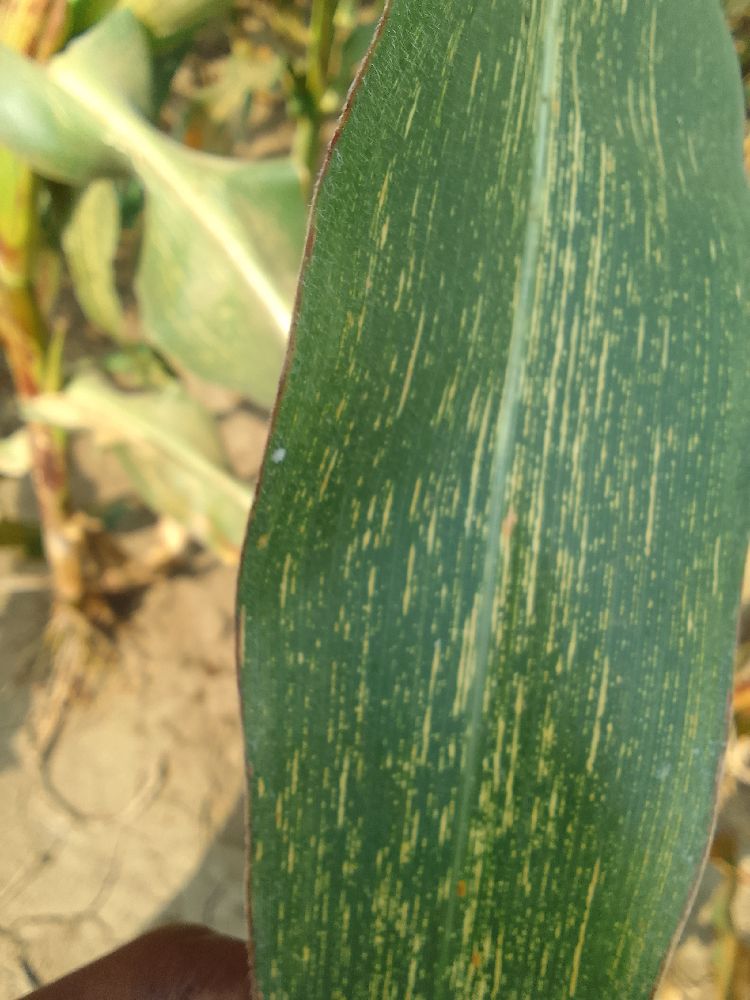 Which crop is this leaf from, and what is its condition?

maize, maize streak virus
